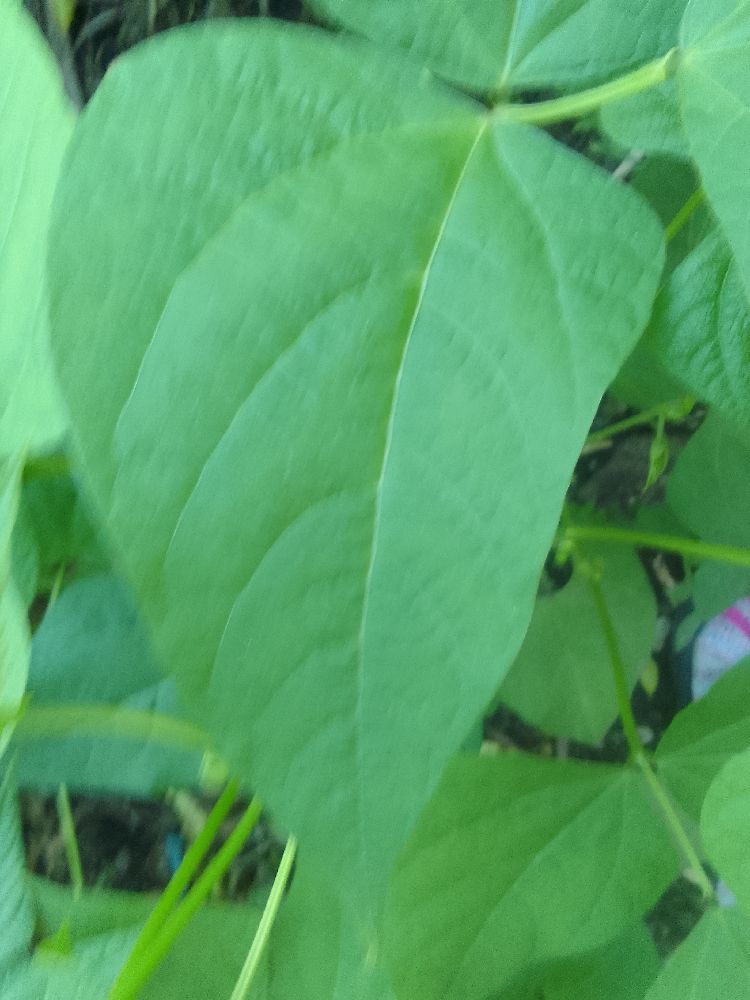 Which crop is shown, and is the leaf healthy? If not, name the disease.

common bean, healthy
